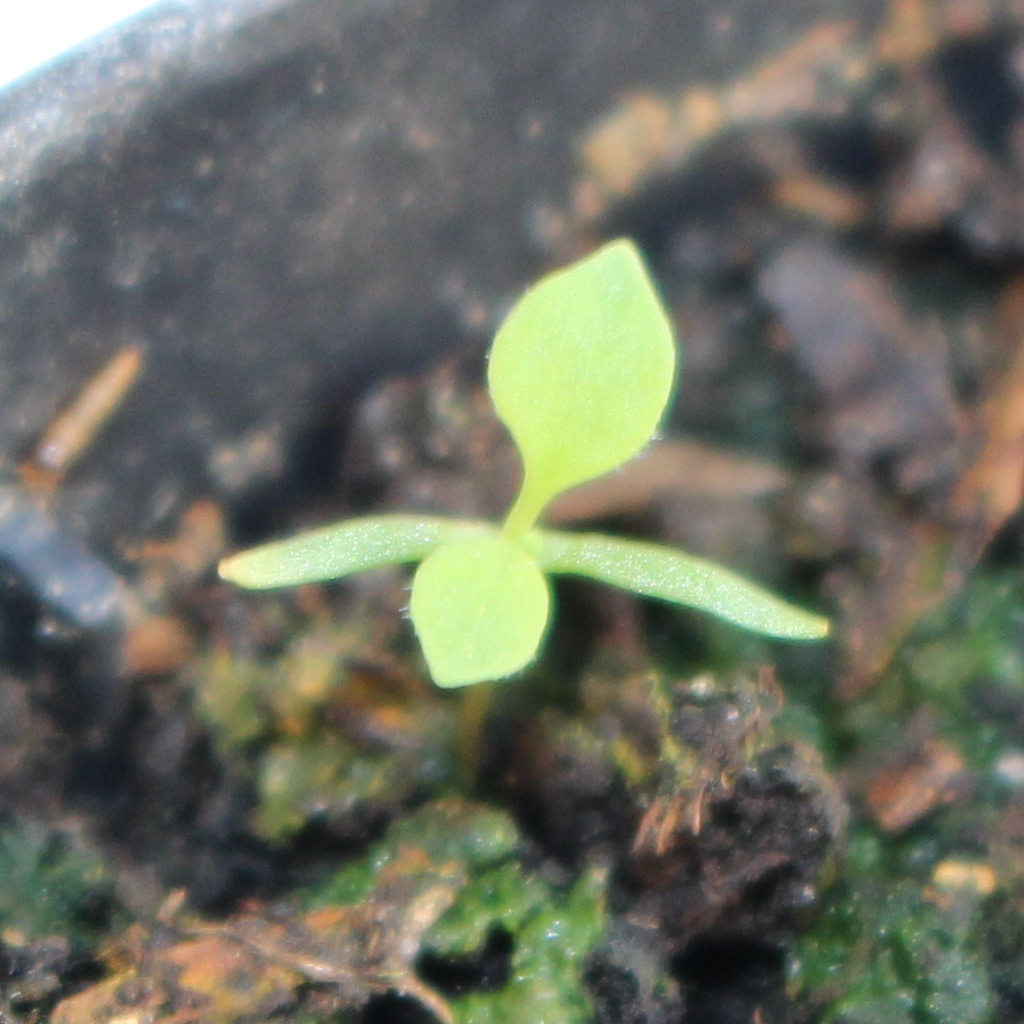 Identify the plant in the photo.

Papaver rhoeas
